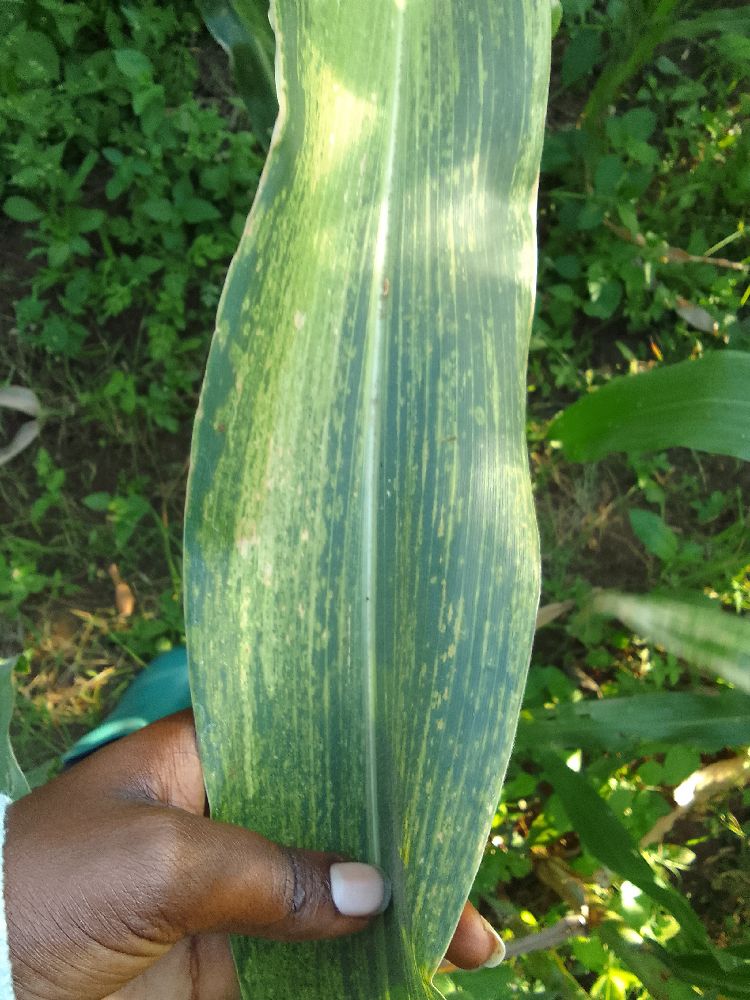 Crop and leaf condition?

maize, maize lethal necrosis
